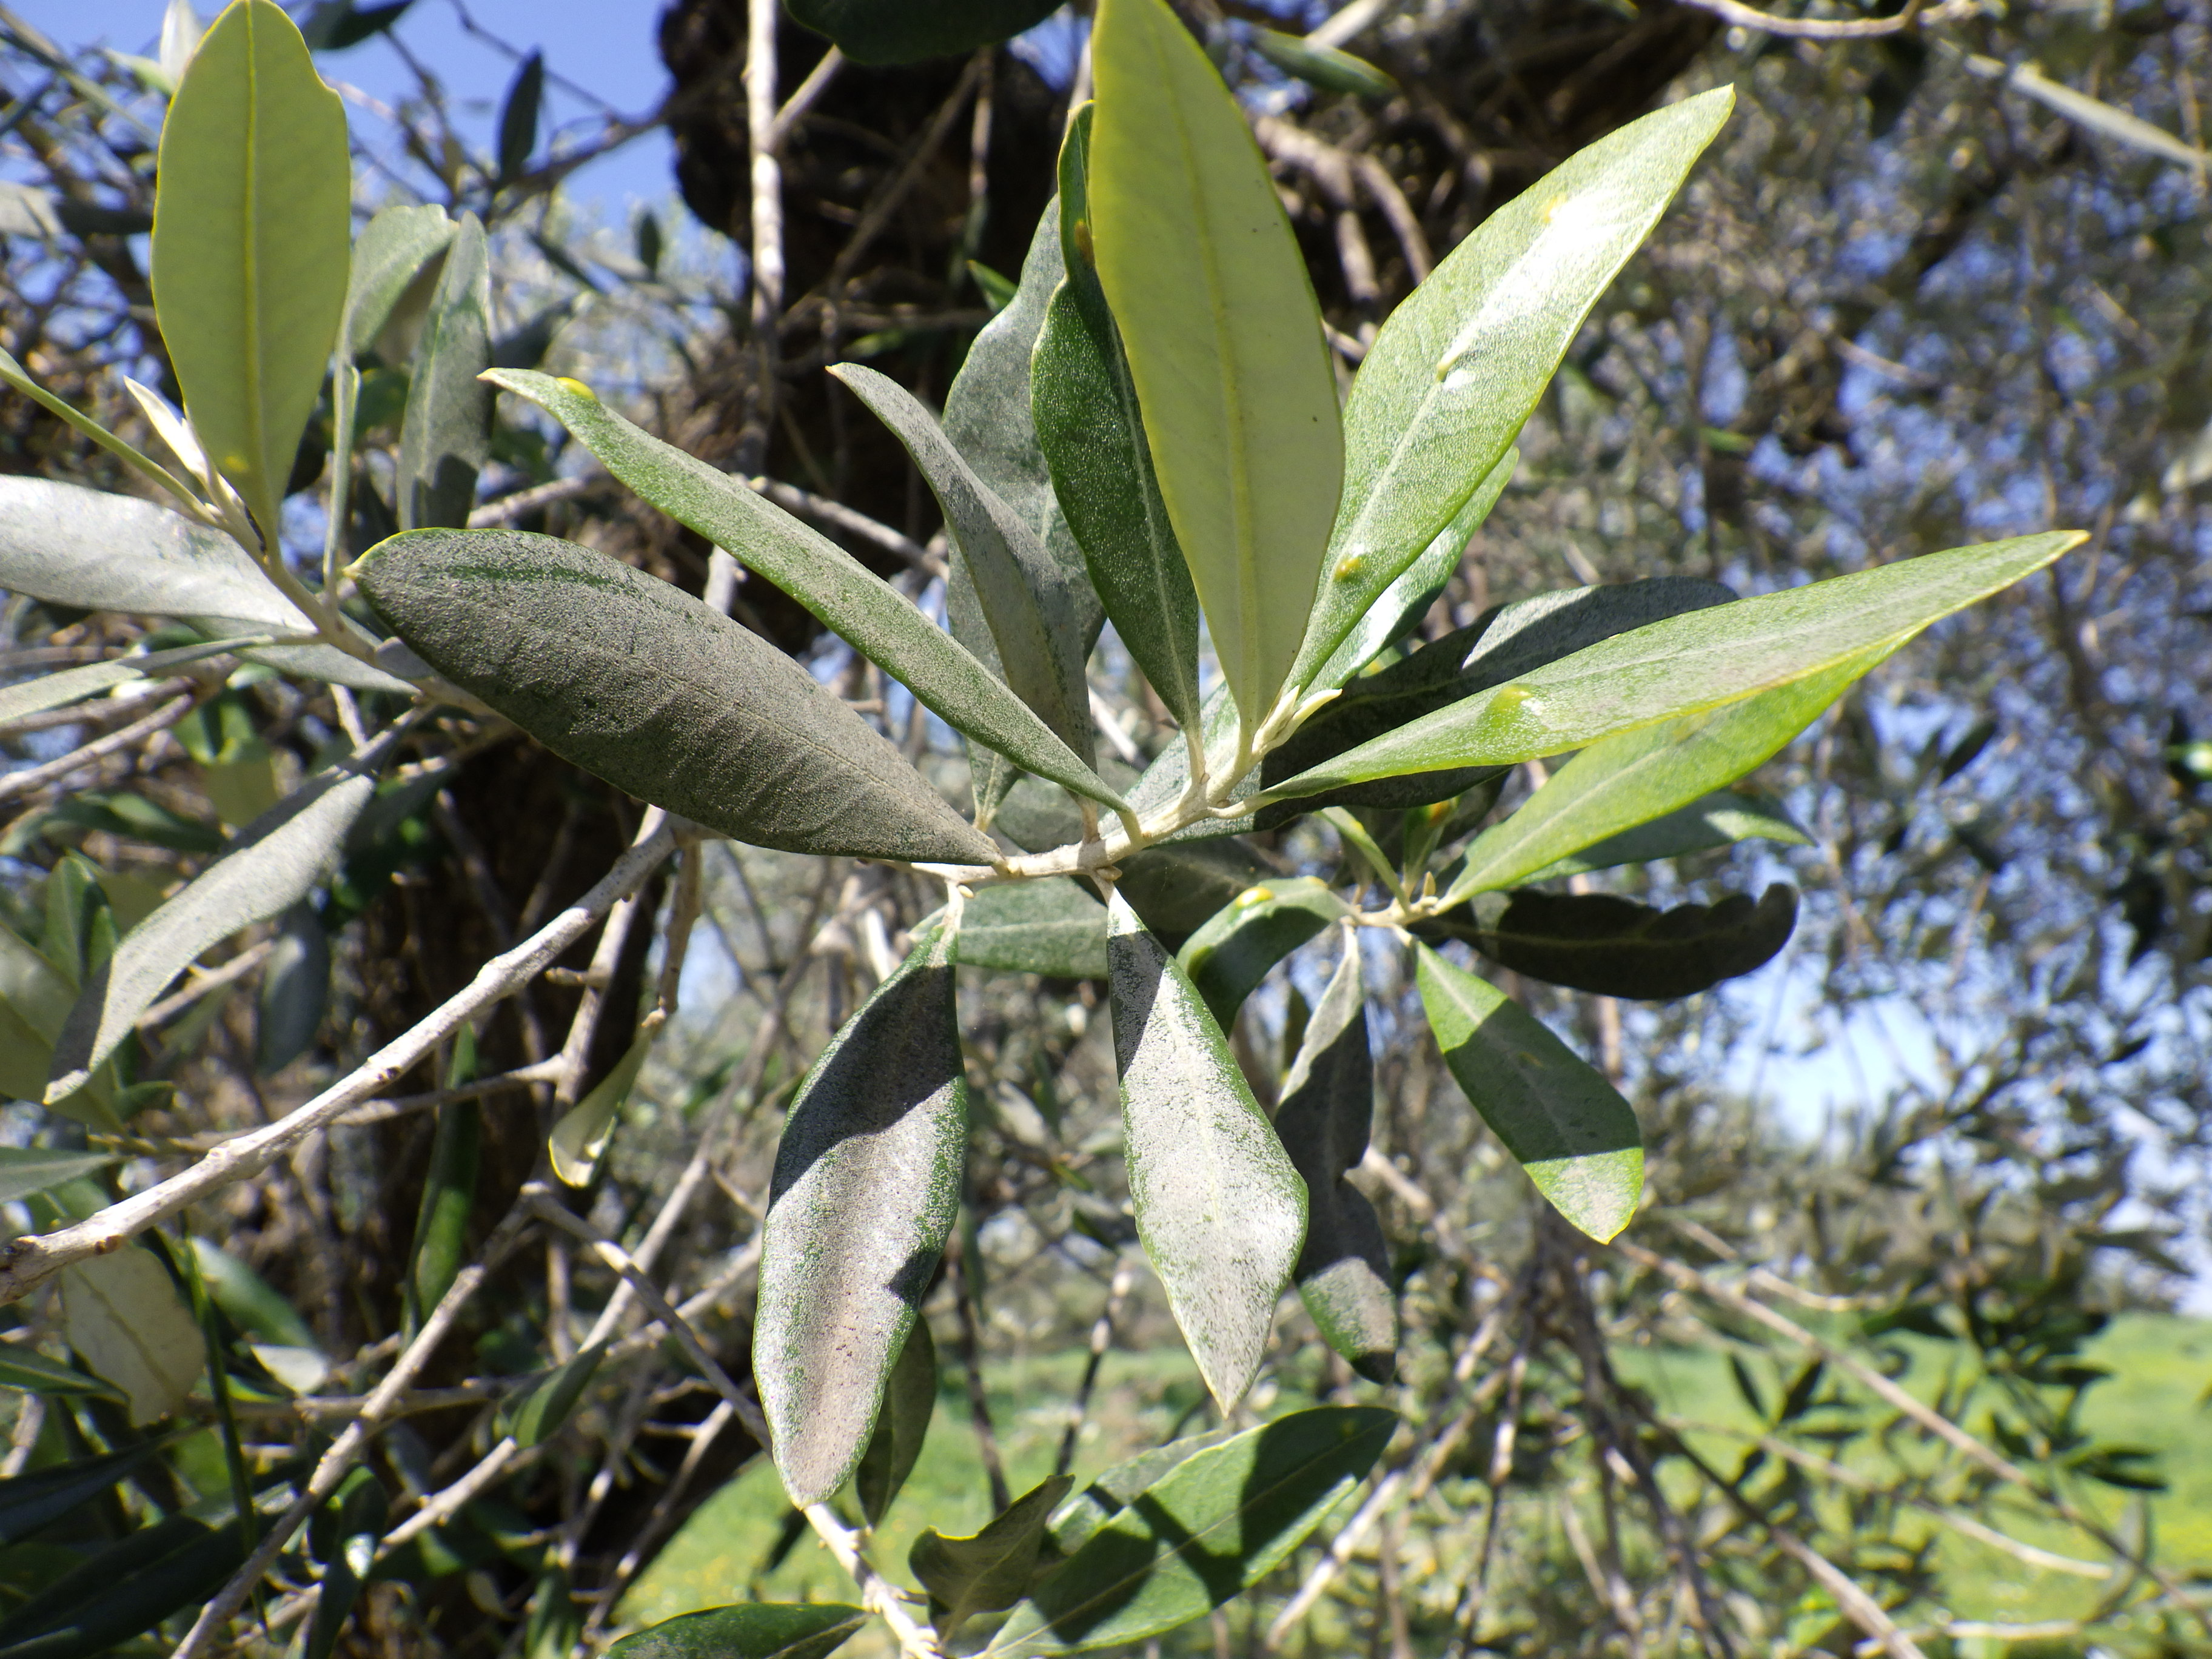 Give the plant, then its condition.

olive, dasineura oleae
